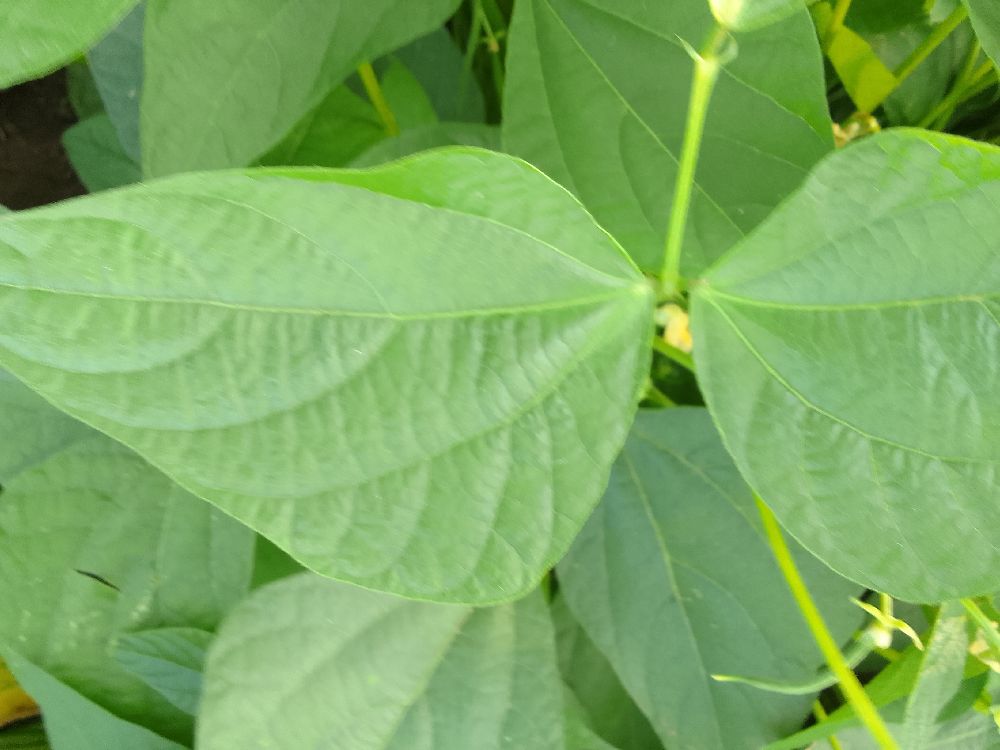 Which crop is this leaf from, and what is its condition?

common bean, healthy
